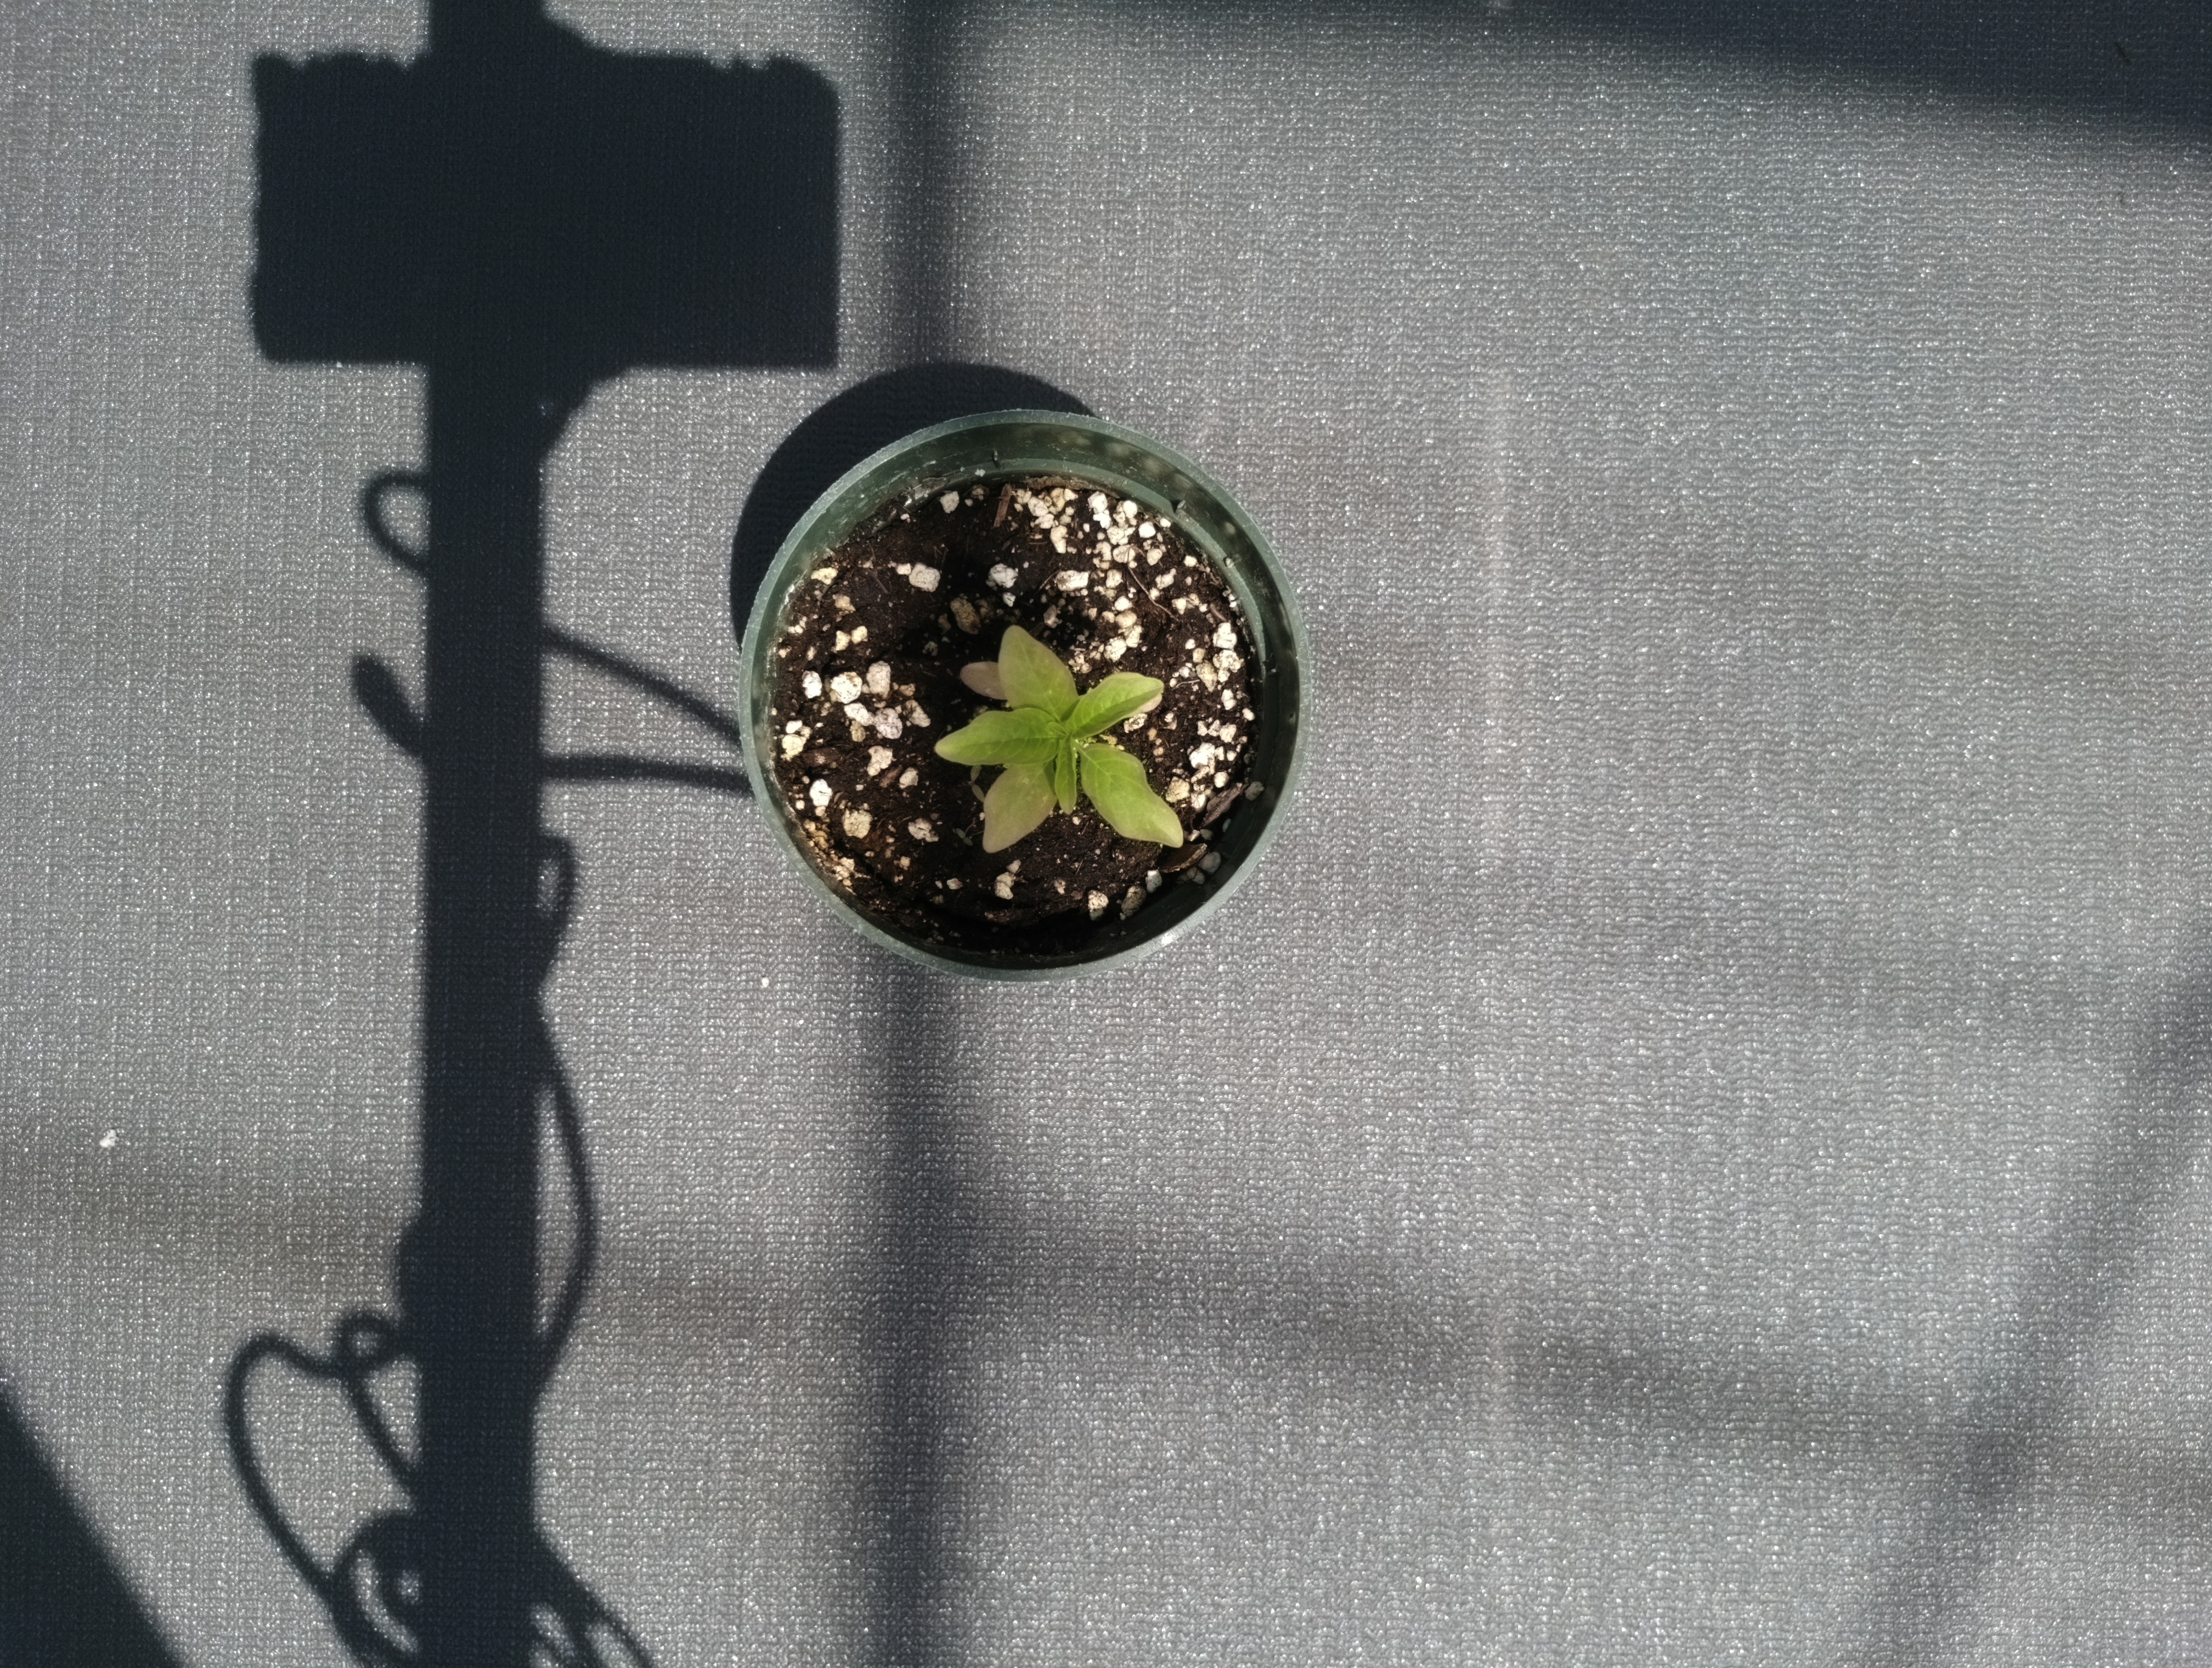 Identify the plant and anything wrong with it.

waterhemp, chlorosis only
